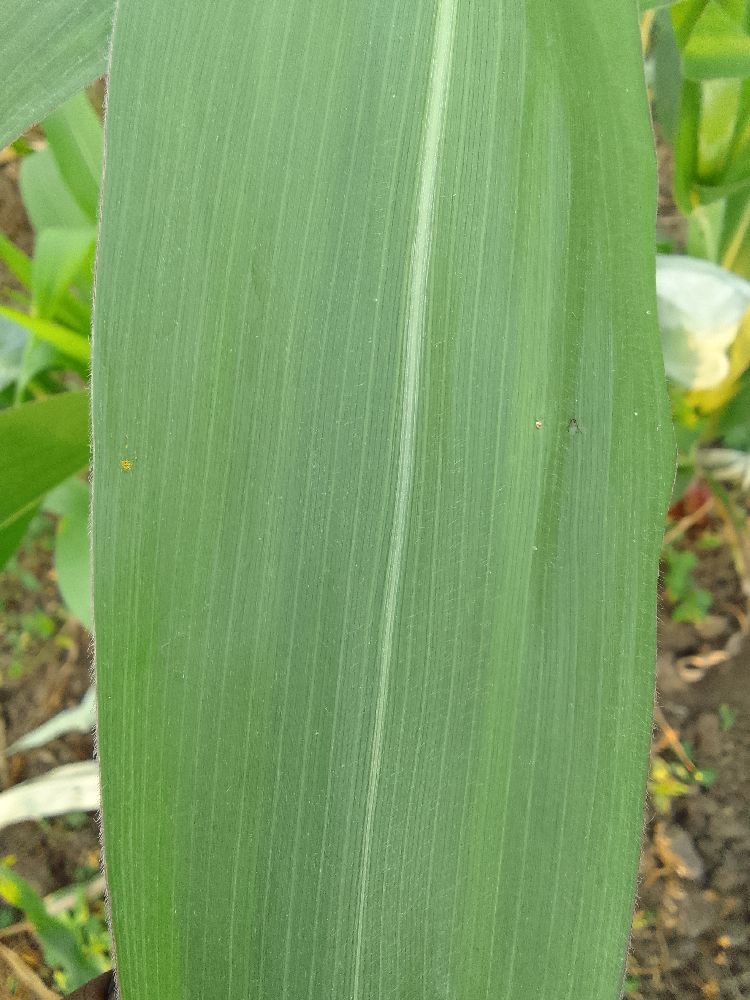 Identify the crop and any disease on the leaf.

maize, healthy
